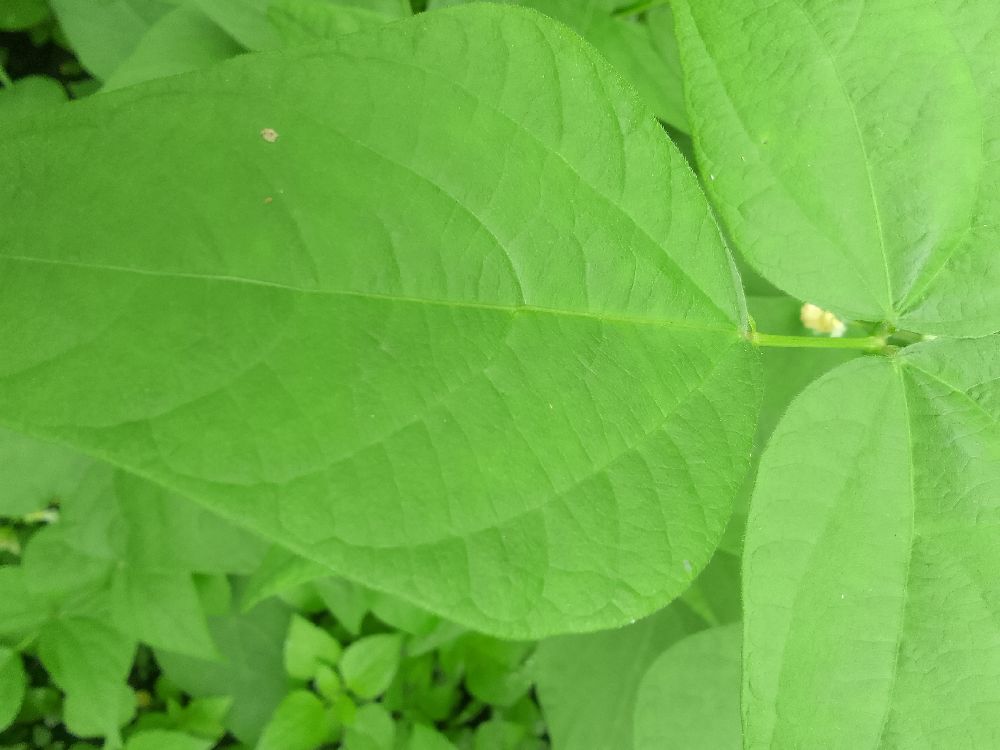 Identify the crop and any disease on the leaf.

common bean, healthy
